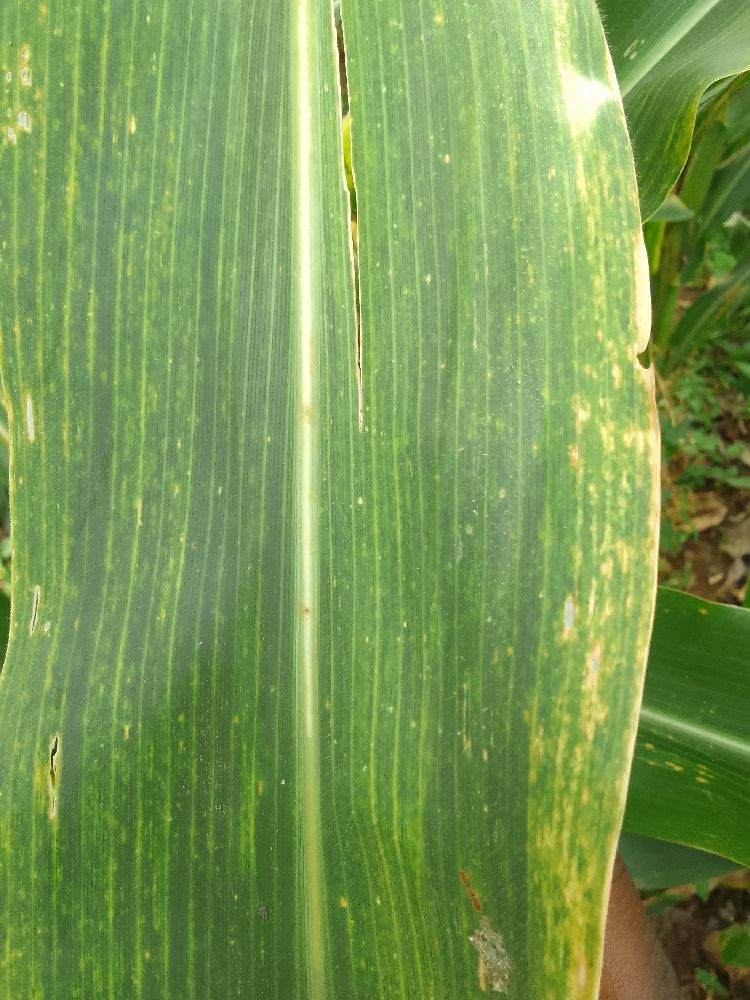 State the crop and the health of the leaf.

maize, maize lethal necrosis
